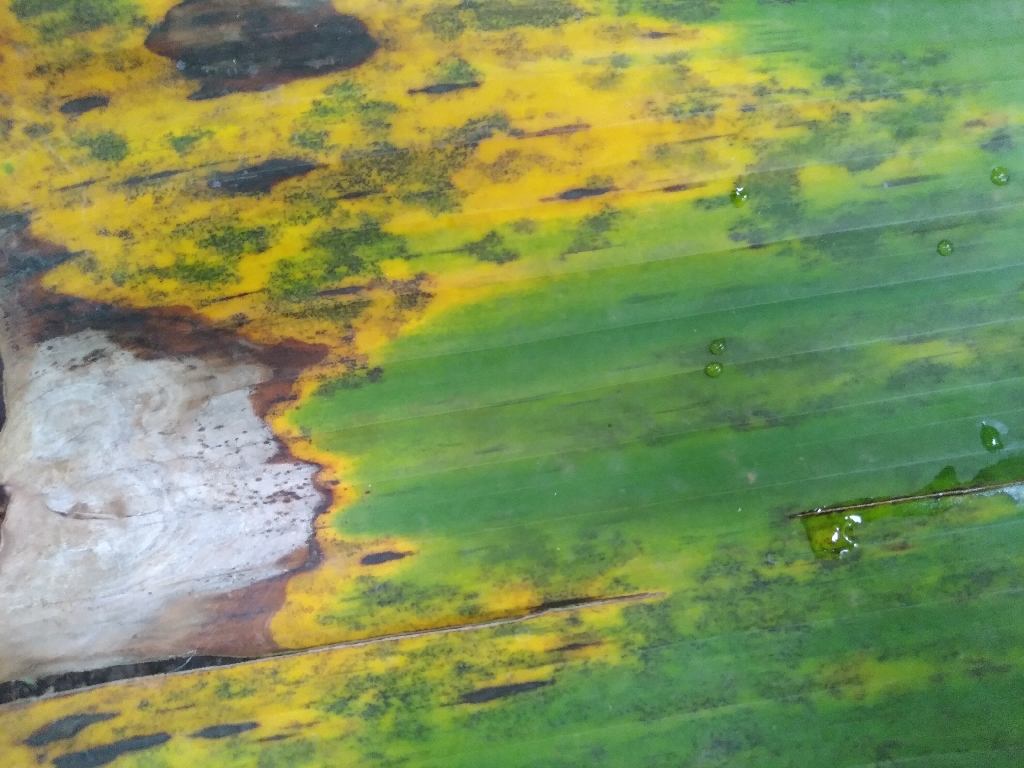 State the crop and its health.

banana, black sigatoka
